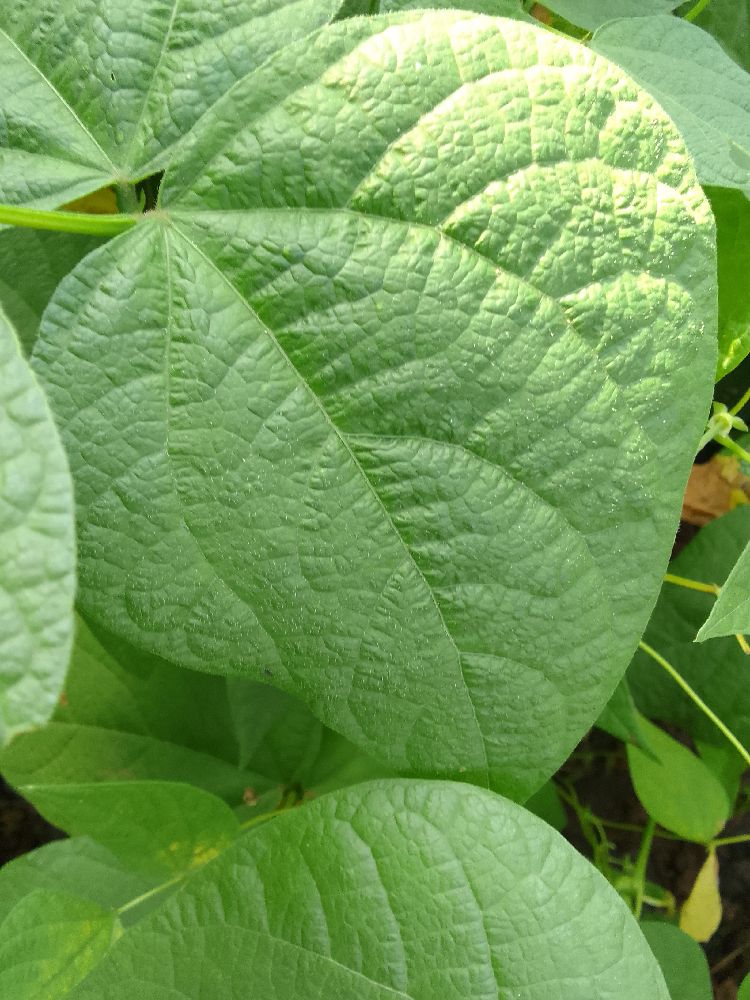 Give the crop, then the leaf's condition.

common bean, healthy
